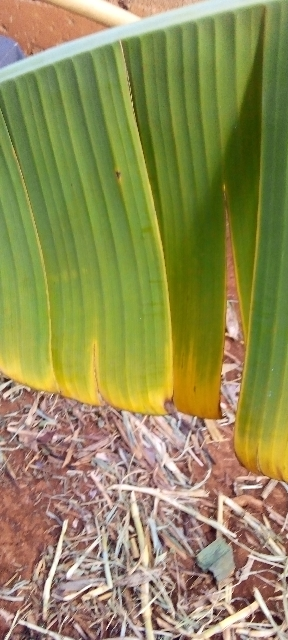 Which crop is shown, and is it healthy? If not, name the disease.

banana, fusarium wilt race 1
